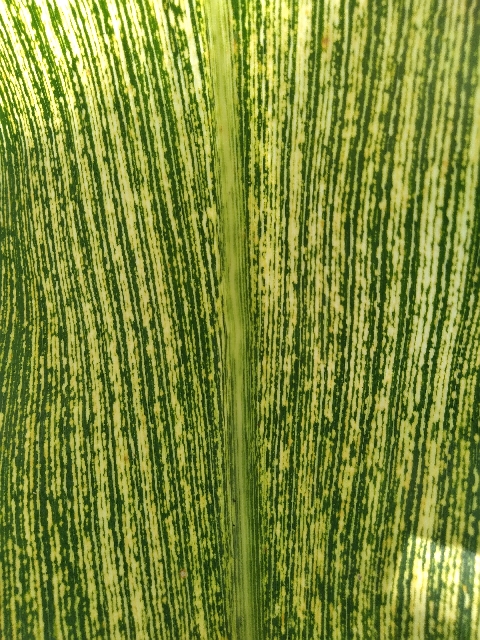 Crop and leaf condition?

maize, maize streak virus
